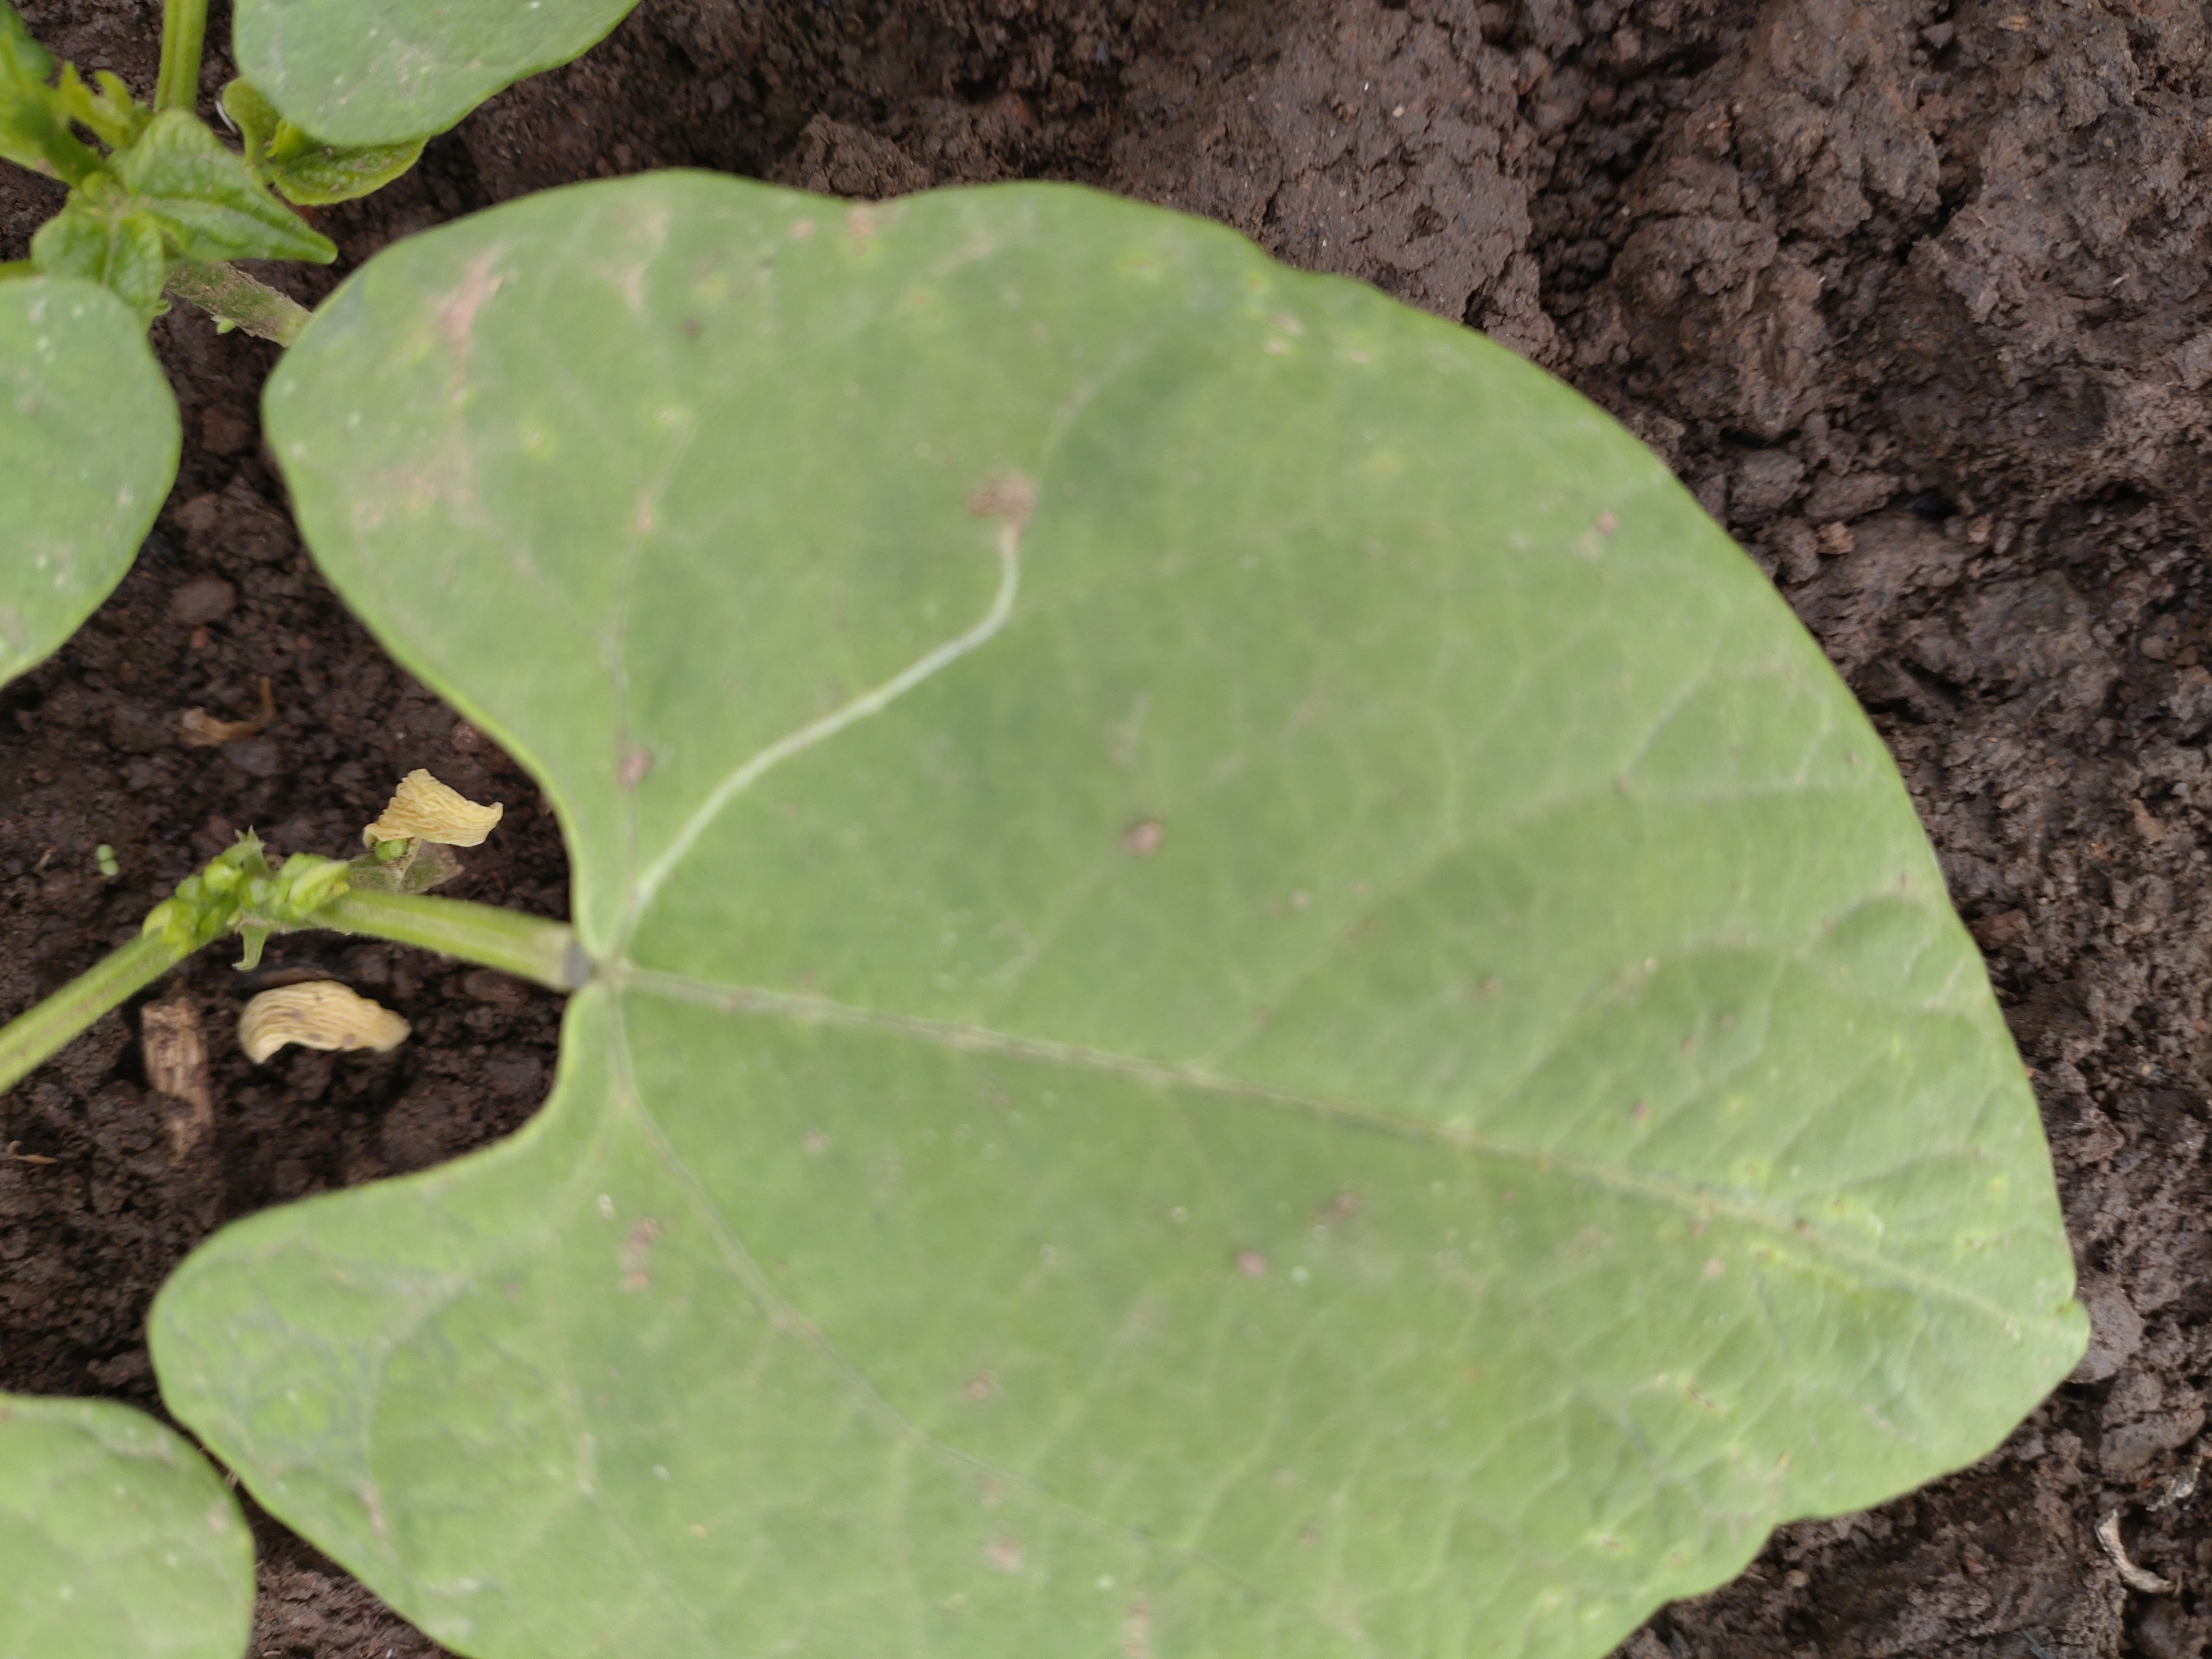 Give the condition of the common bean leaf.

healthy
